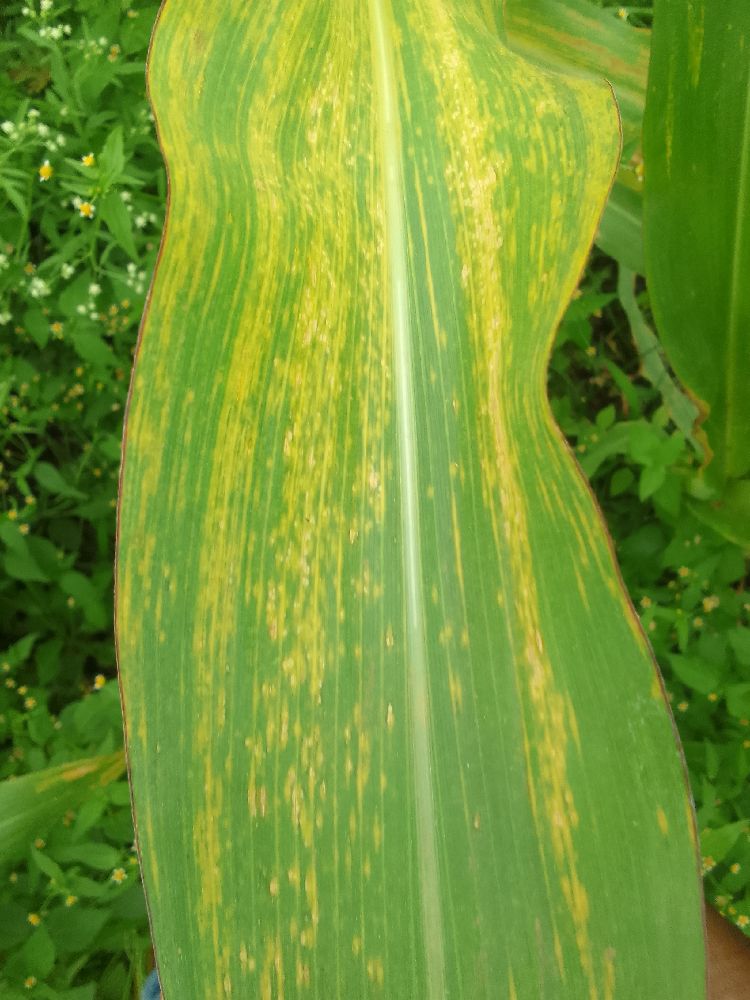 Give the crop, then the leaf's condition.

maize, maize lethal necrosis
